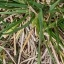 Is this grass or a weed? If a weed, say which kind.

grass
